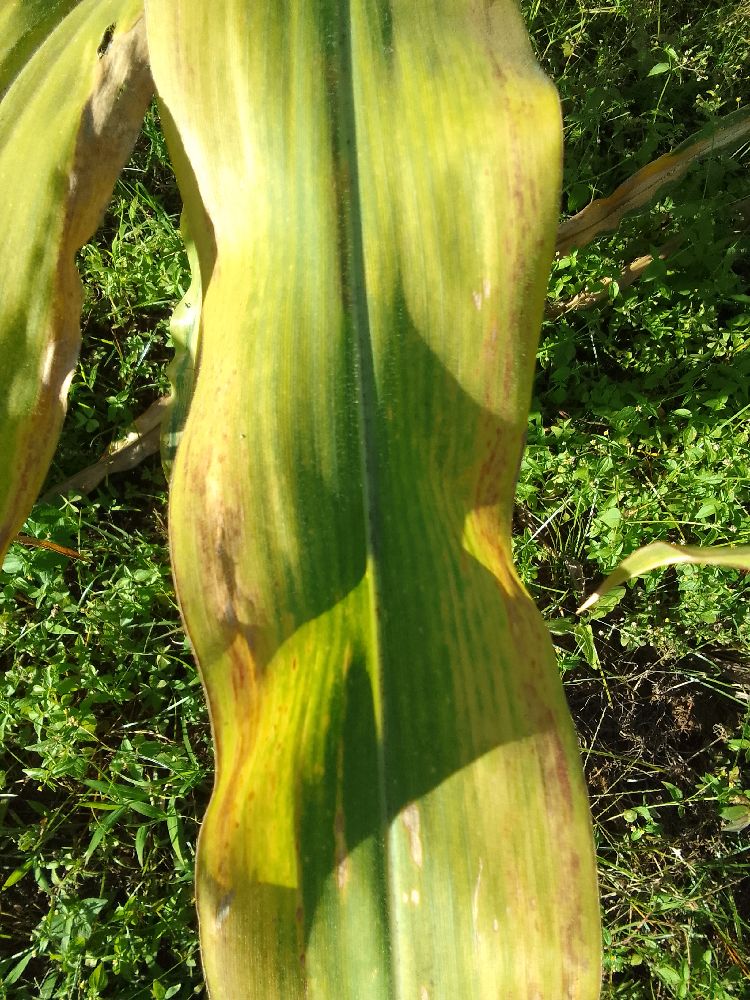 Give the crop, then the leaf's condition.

maize, maize lethal necrosis
